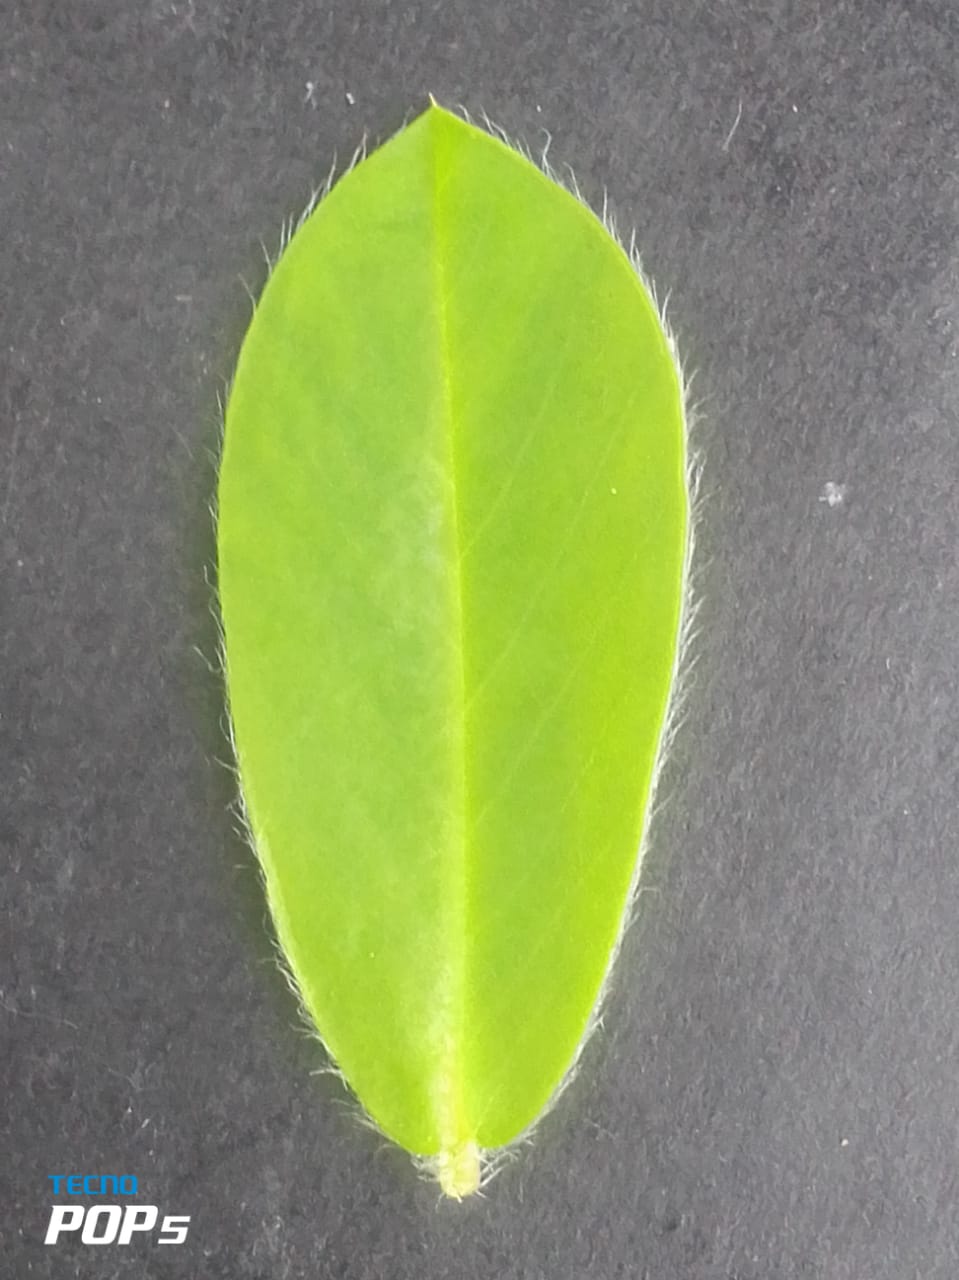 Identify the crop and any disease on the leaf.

peanut, healthy leaves
